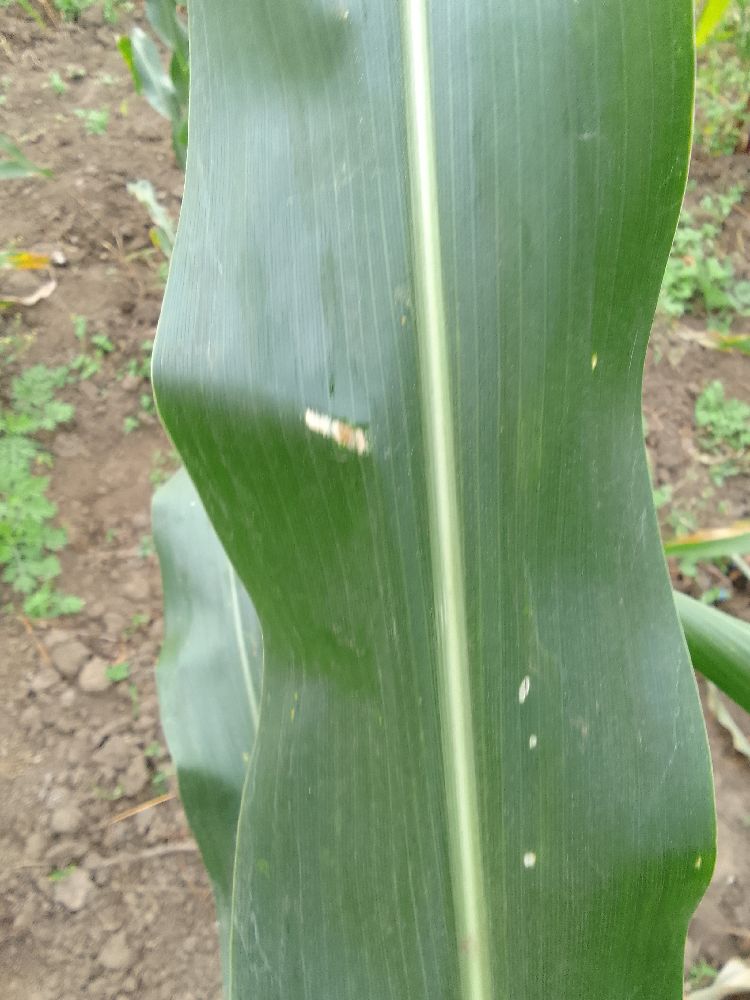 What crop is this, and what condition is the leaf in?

maize, healthy
